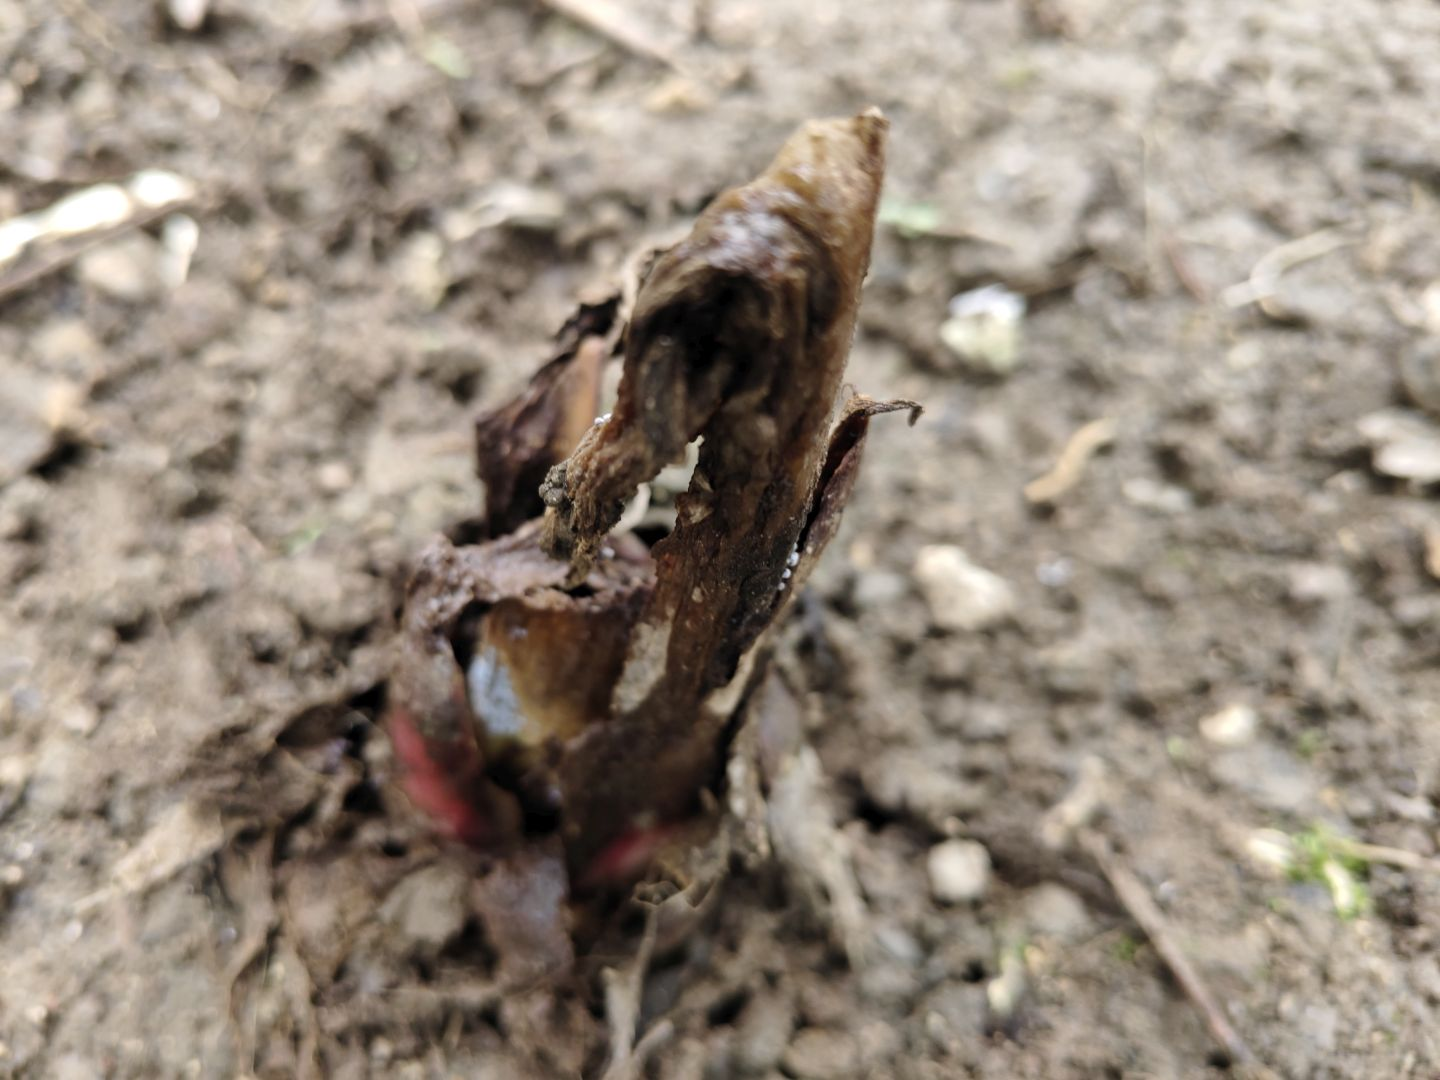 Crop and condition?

taro, root rot
